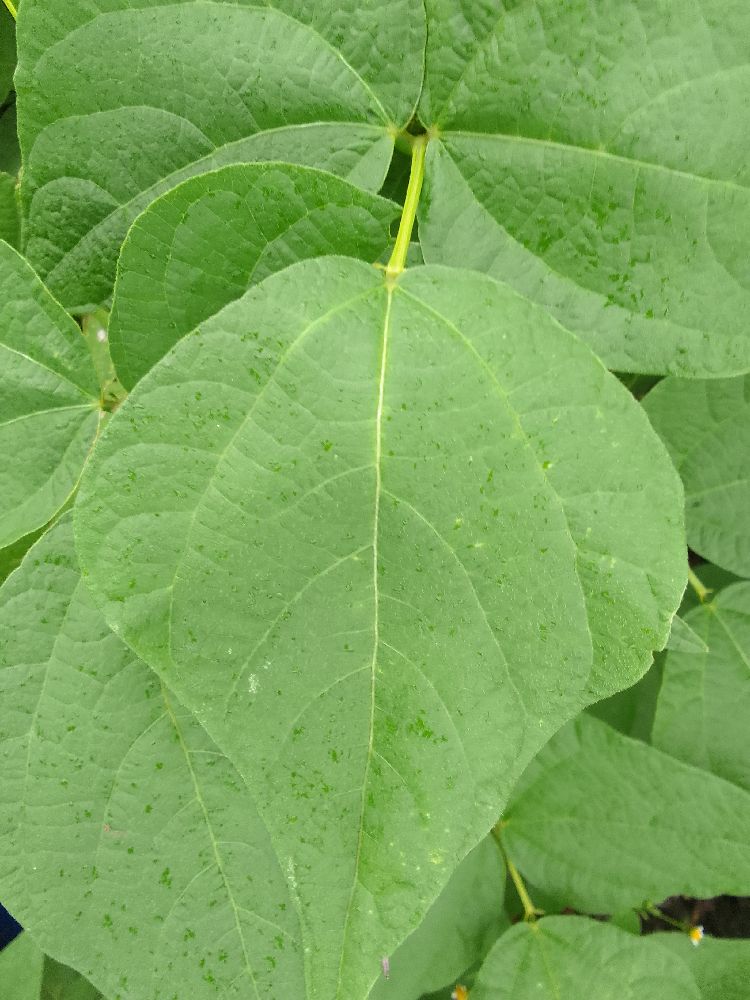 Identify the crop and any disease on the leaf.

common bean, healthy
